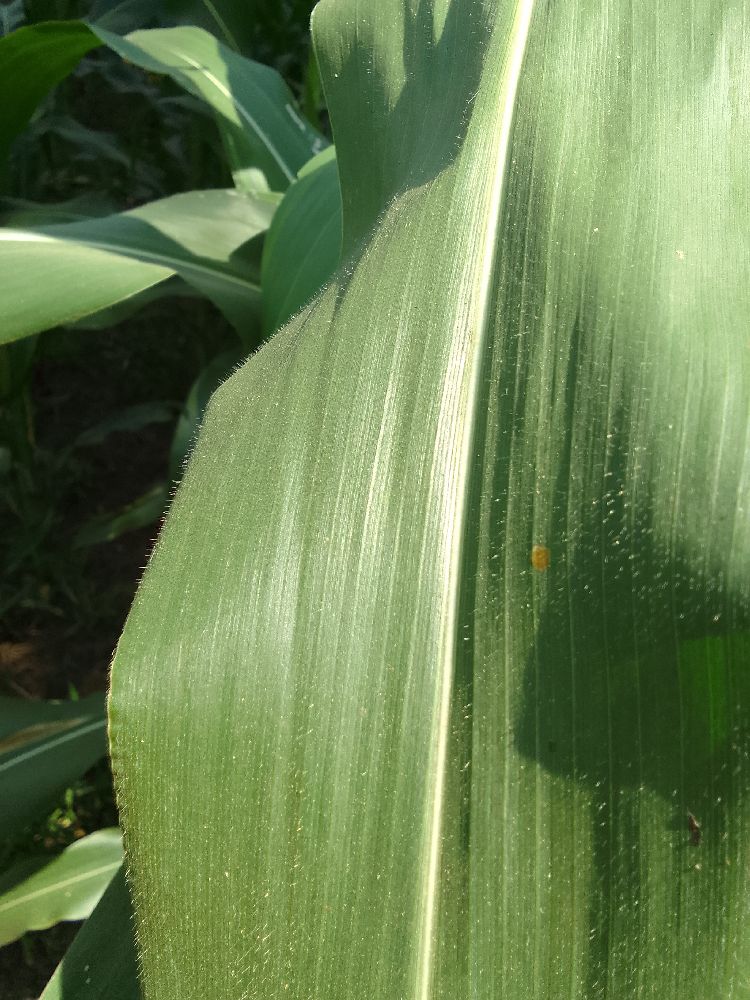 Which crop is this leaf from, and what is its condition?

maize, healthy
